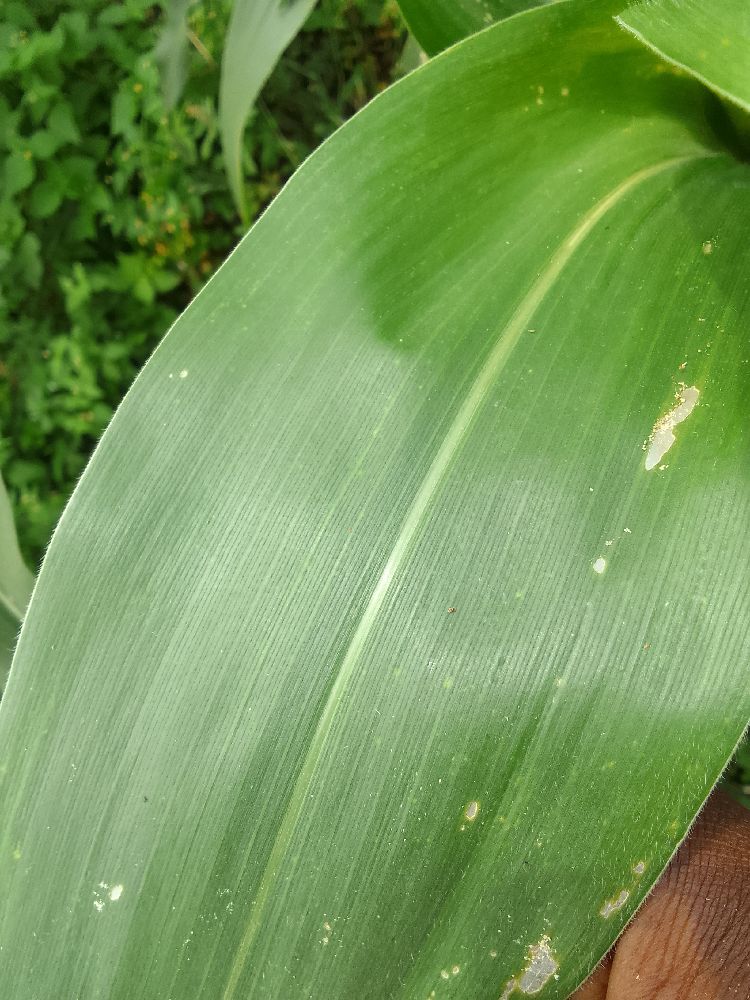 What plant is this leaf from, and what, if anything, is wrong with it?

maize, healthy
